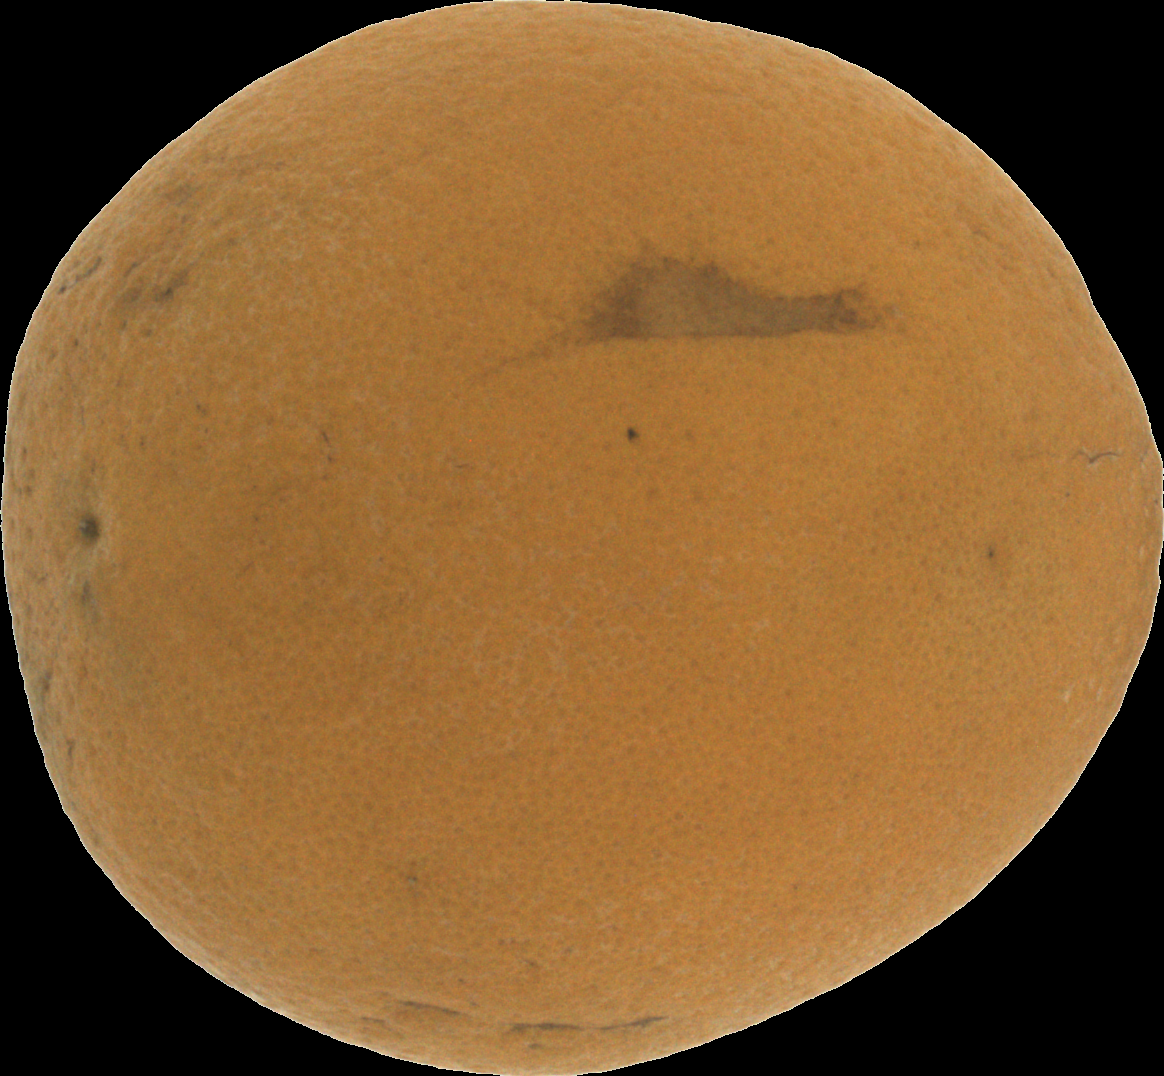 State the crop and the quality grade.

orange, bad
